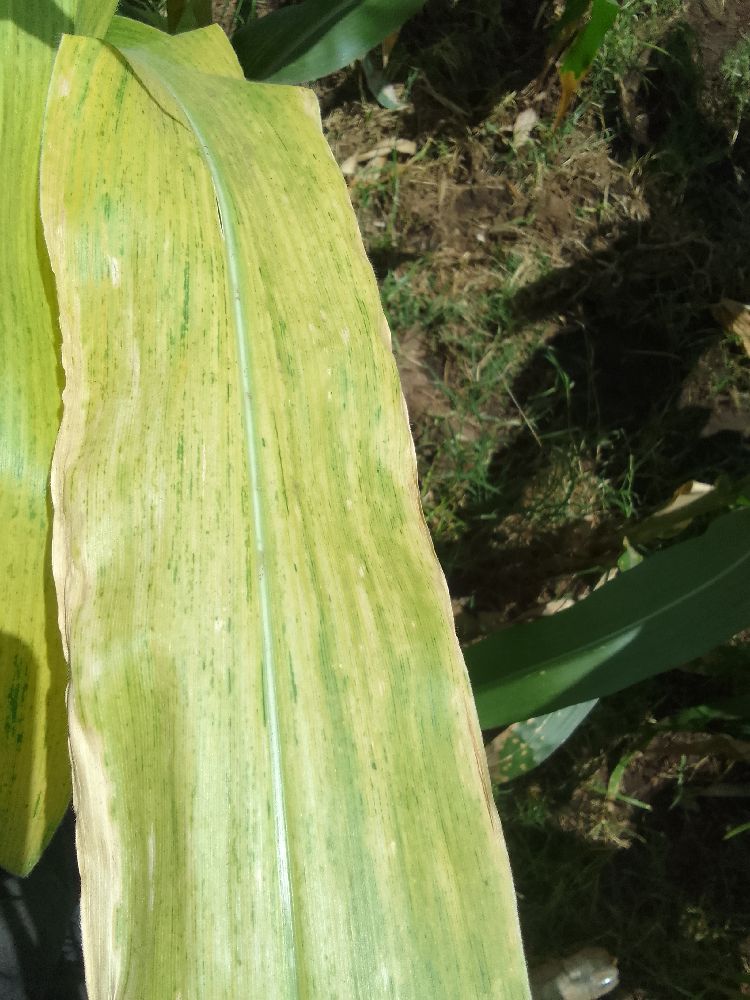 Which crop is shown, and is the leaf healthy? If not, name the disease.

maize, maize lethal necrosis
